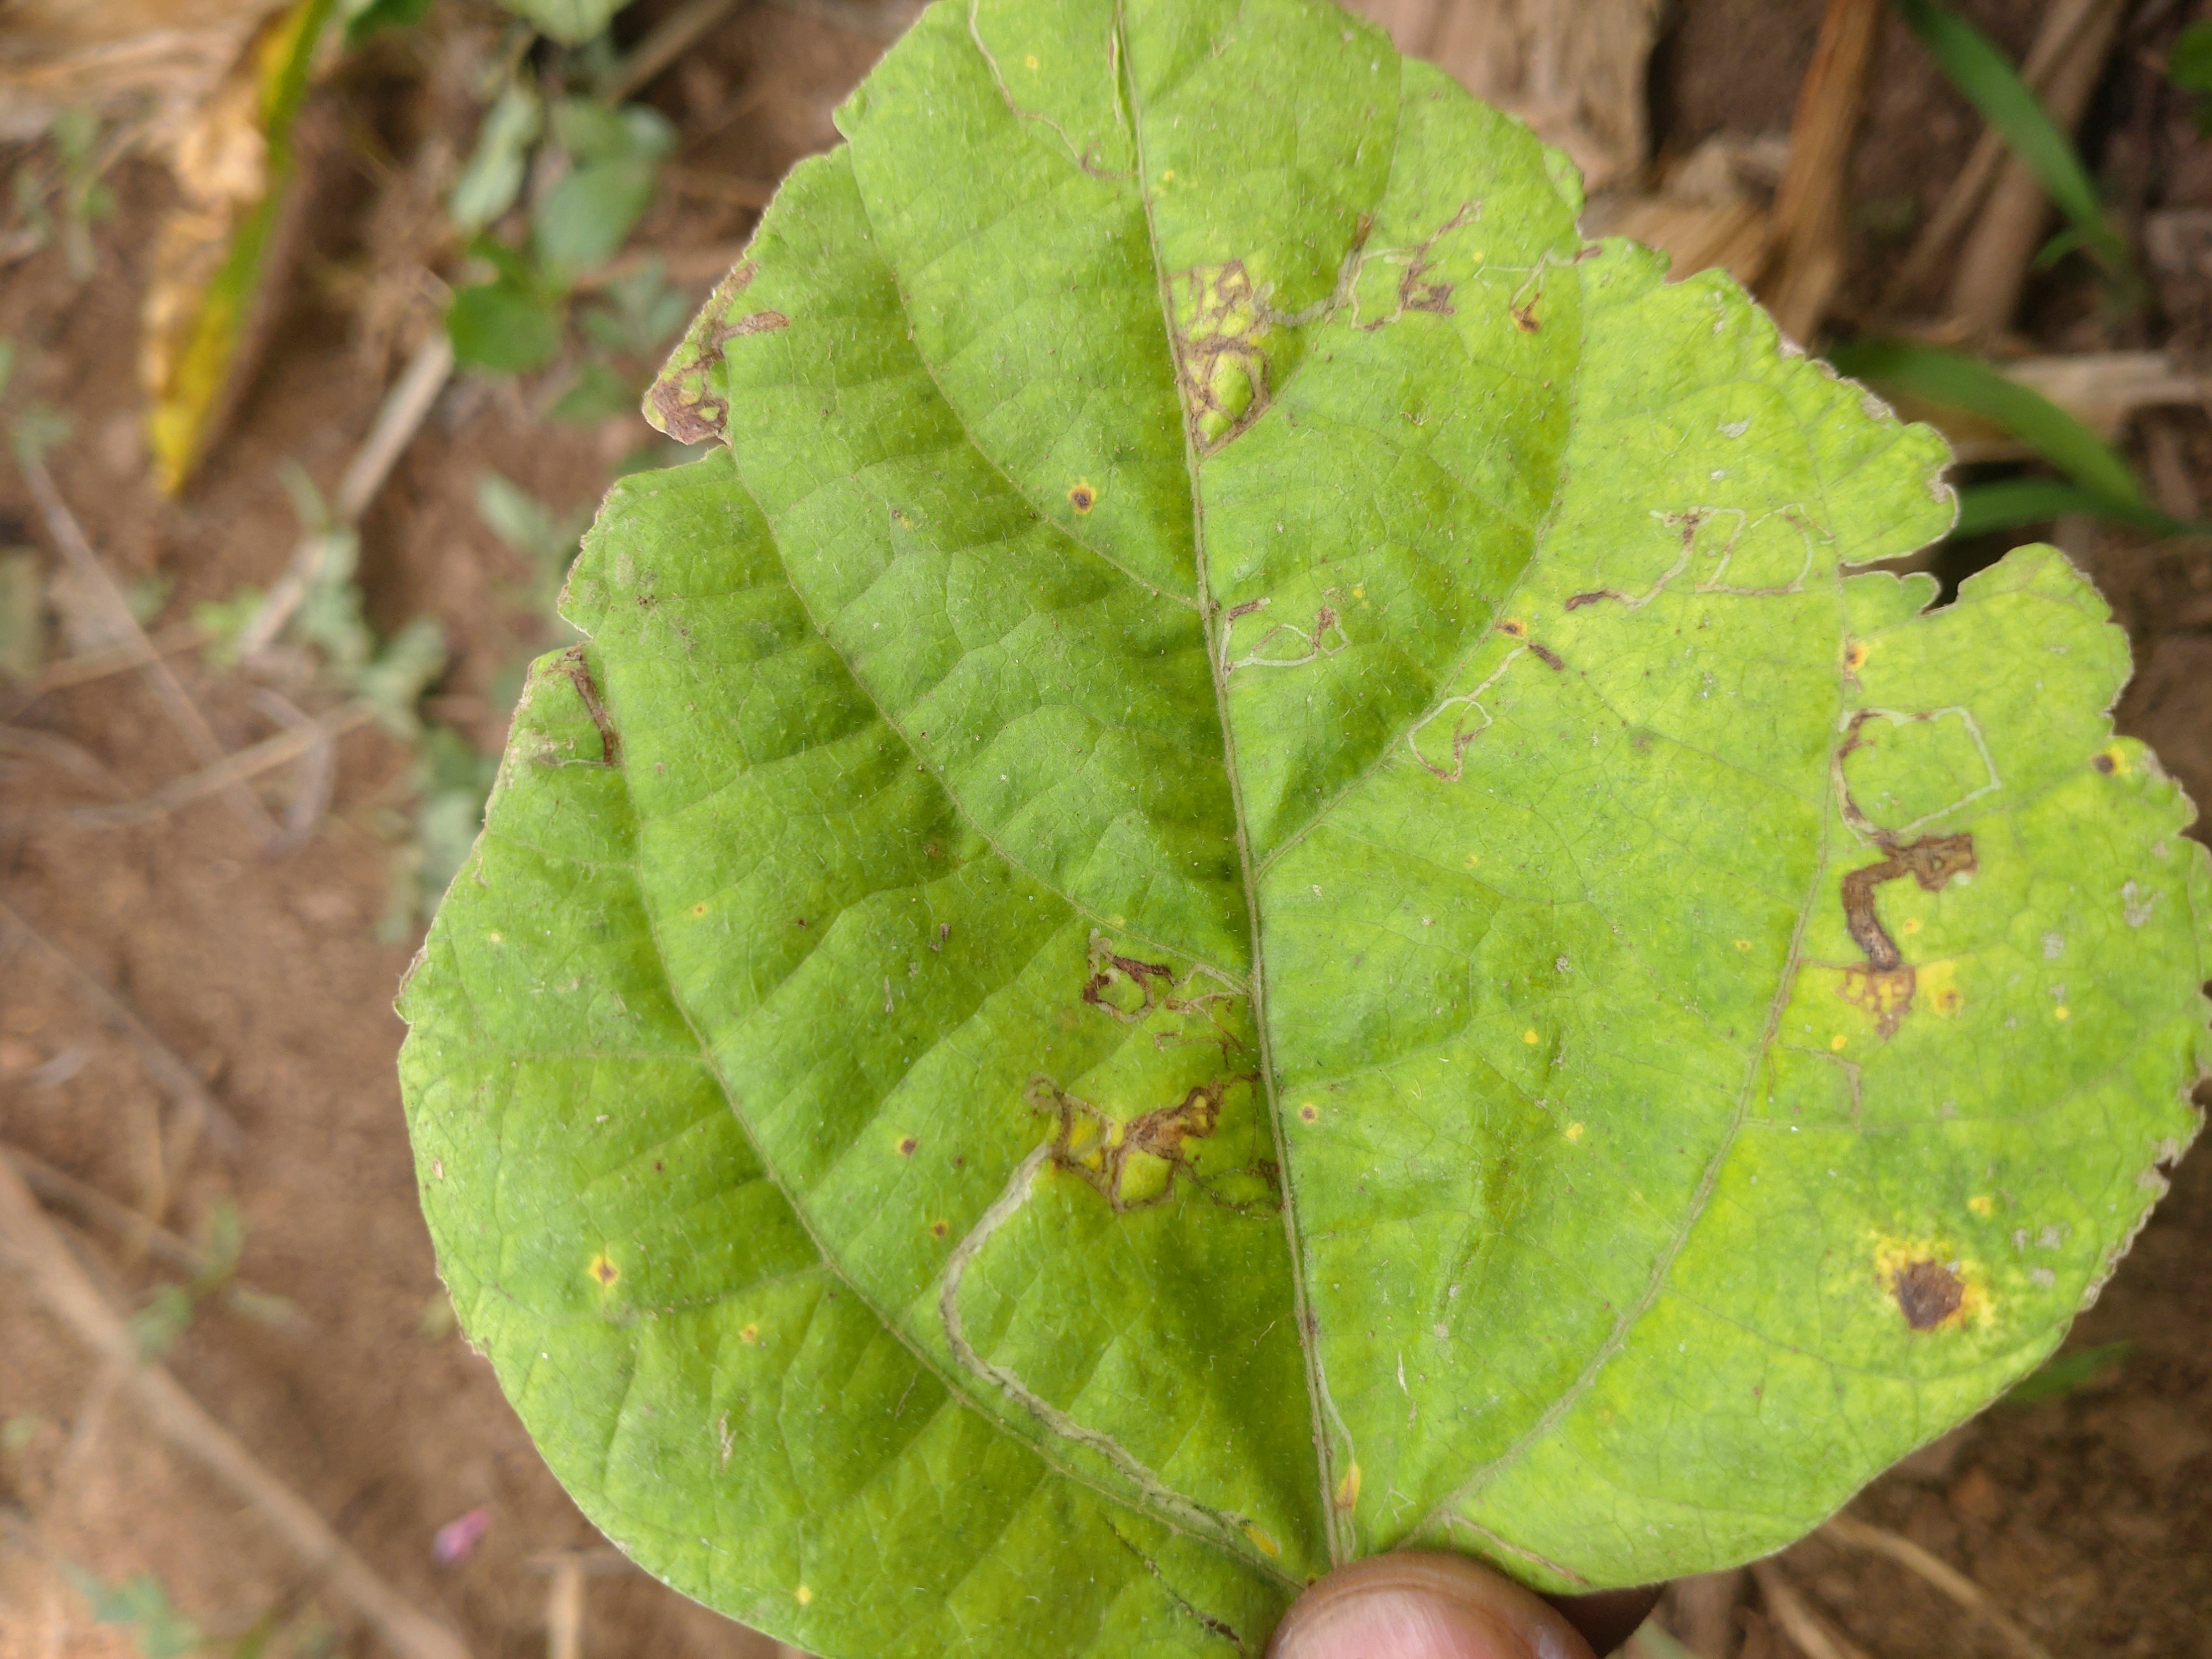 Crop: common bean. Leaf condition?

rust
